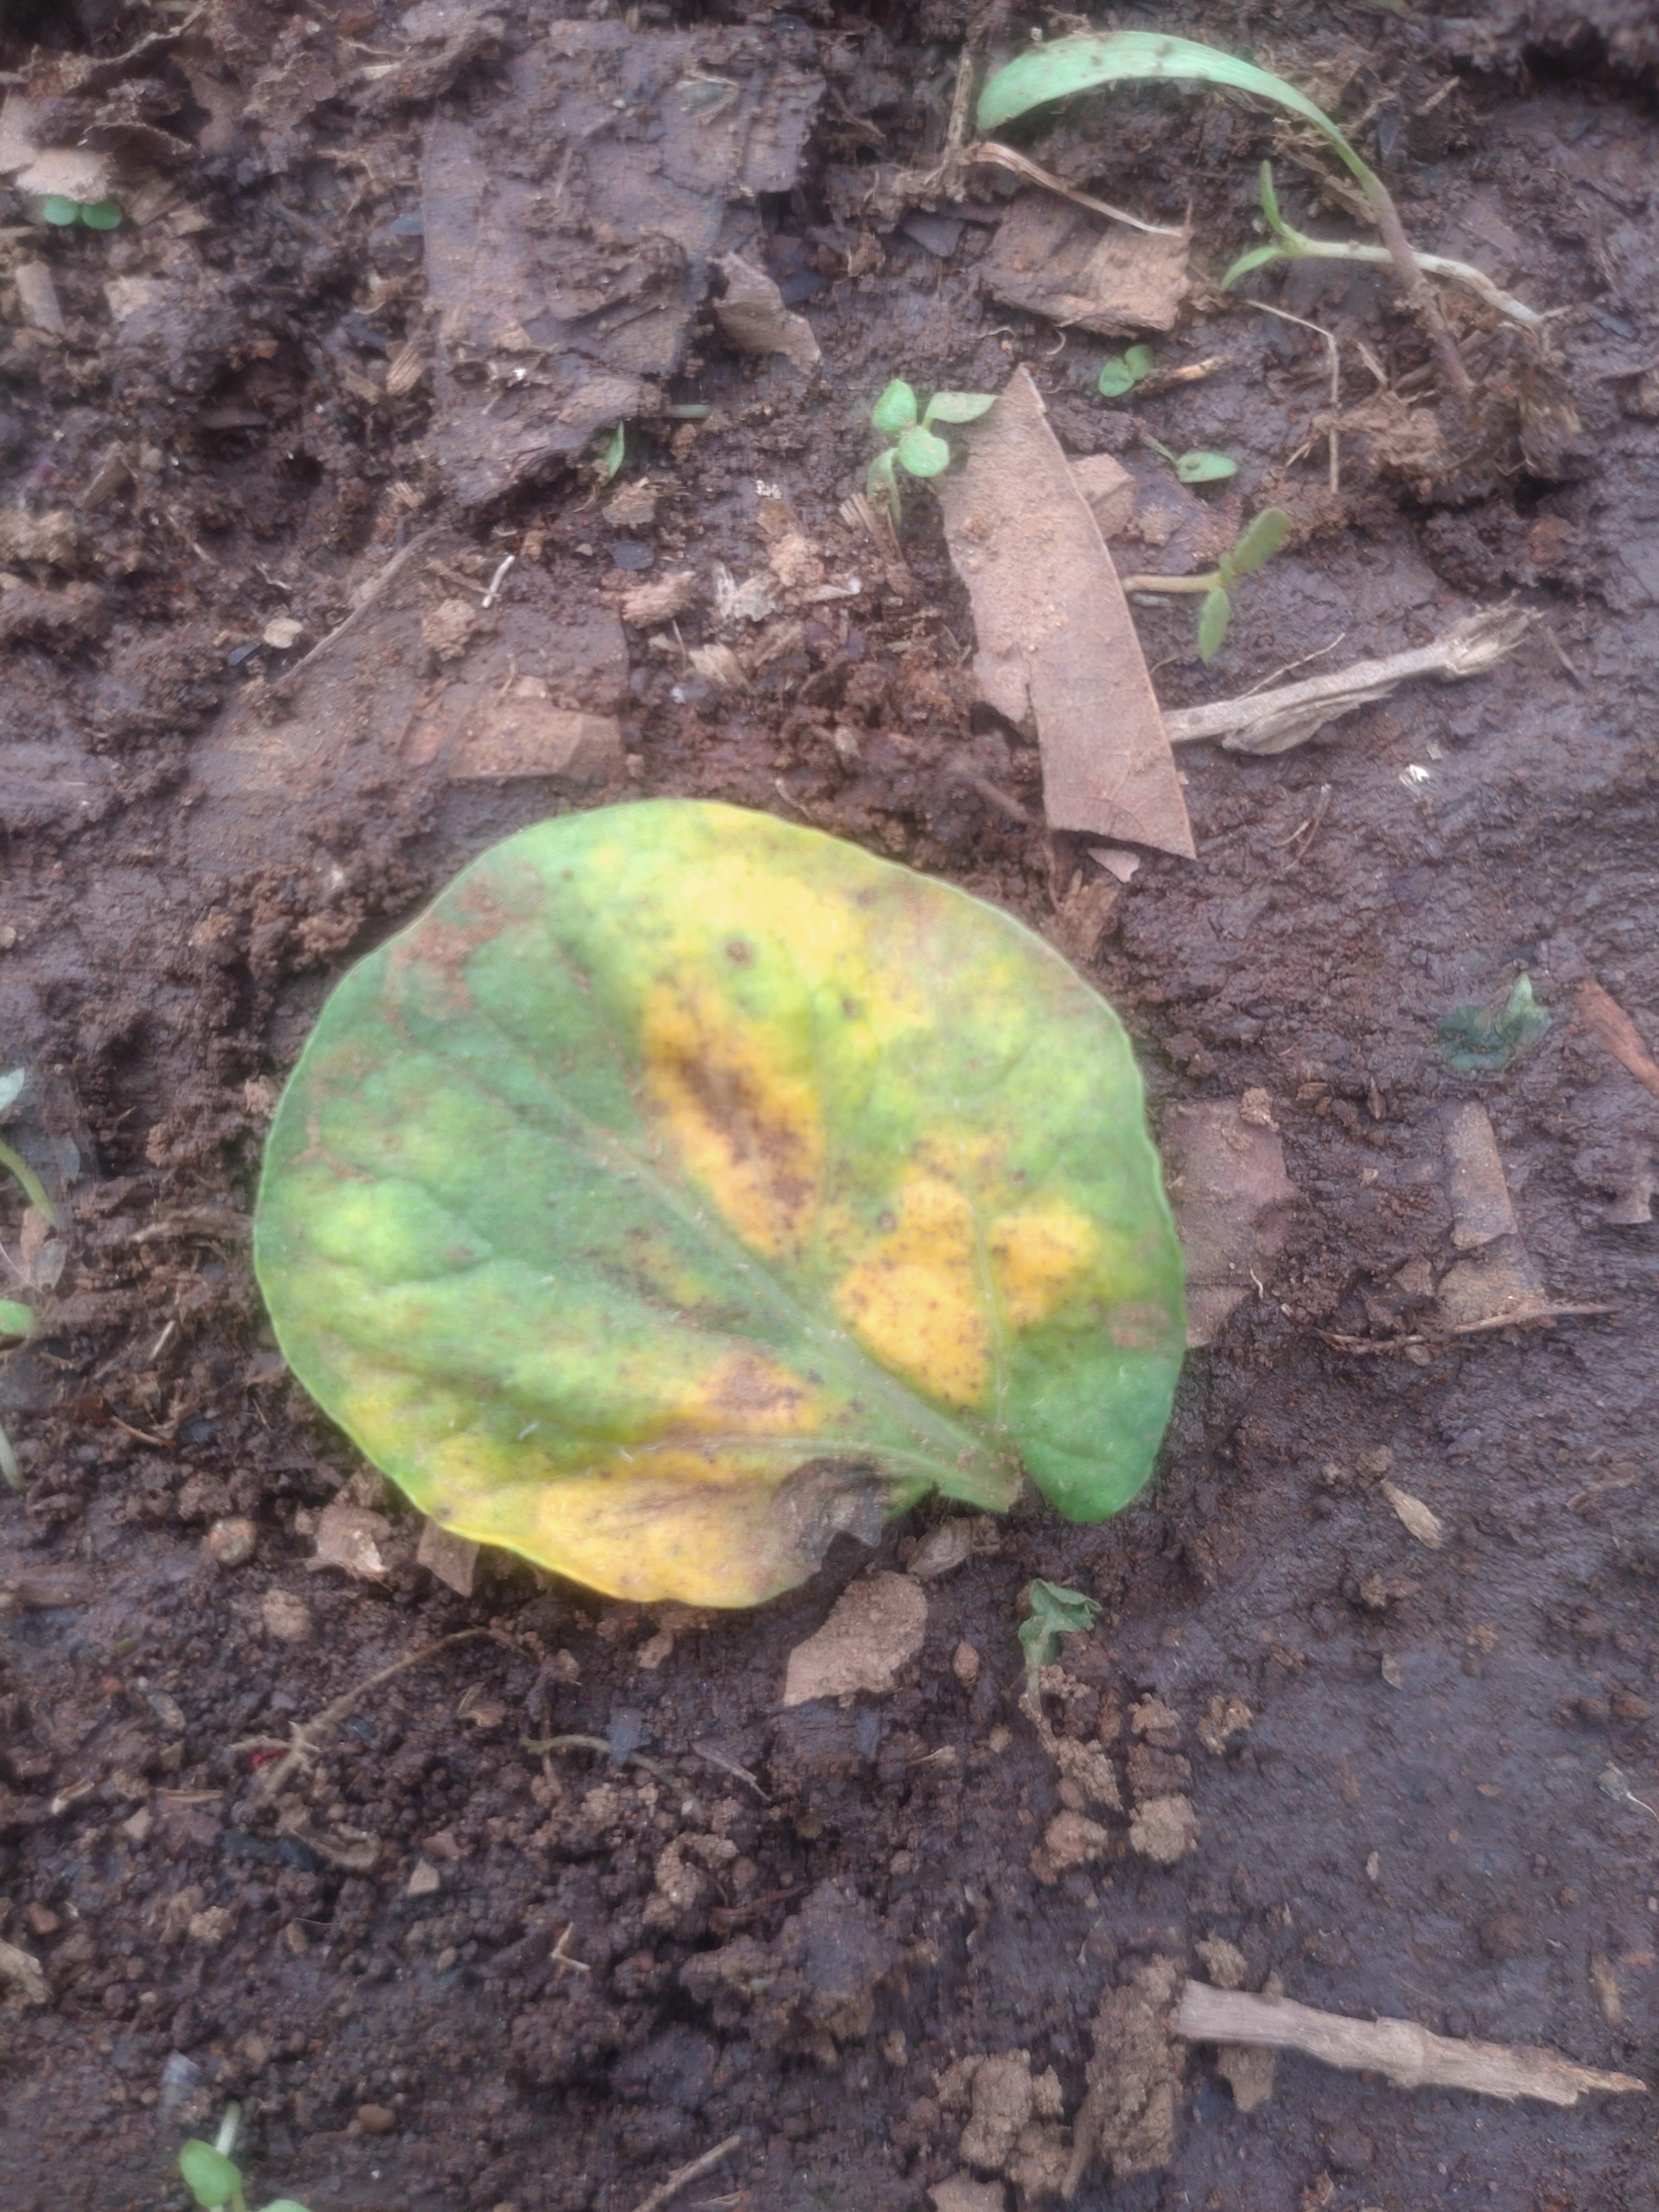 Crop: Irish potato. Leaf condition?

late blight
